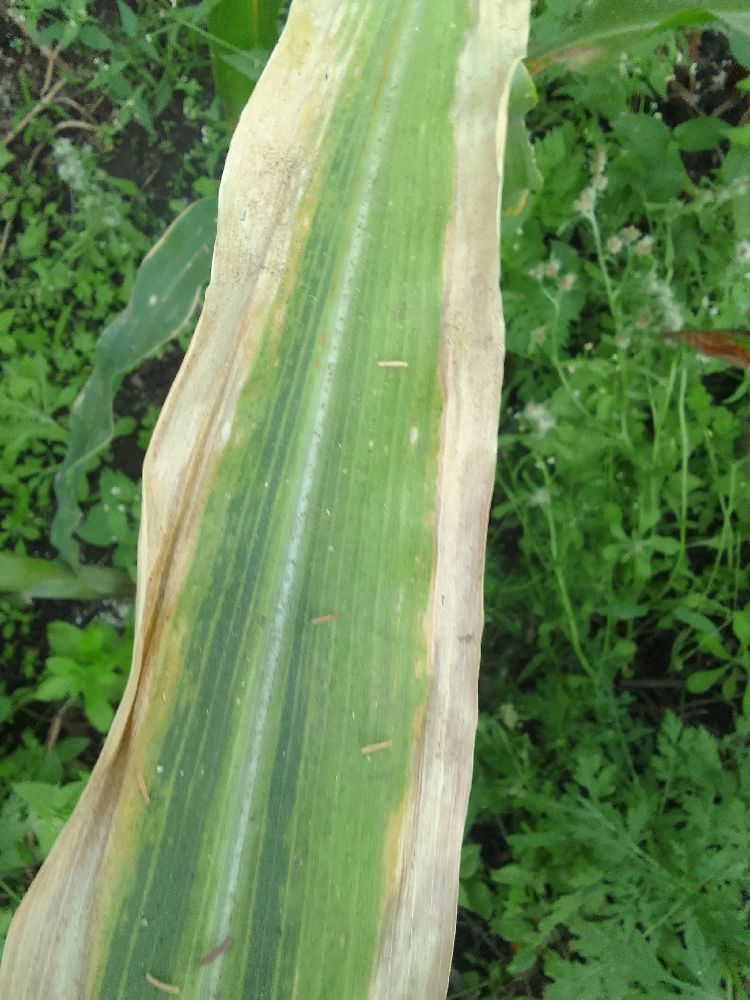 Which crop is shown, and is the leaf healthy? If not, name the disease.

maize, maize lethal necrosis
